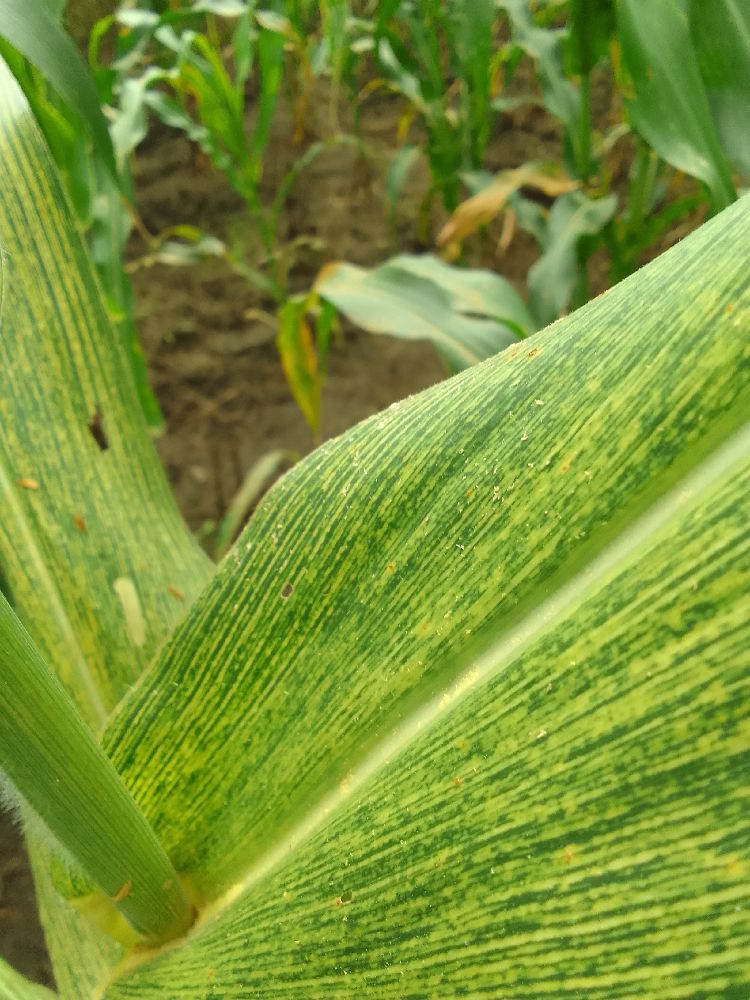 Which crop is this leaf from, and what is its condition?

maize, maize streak virus
